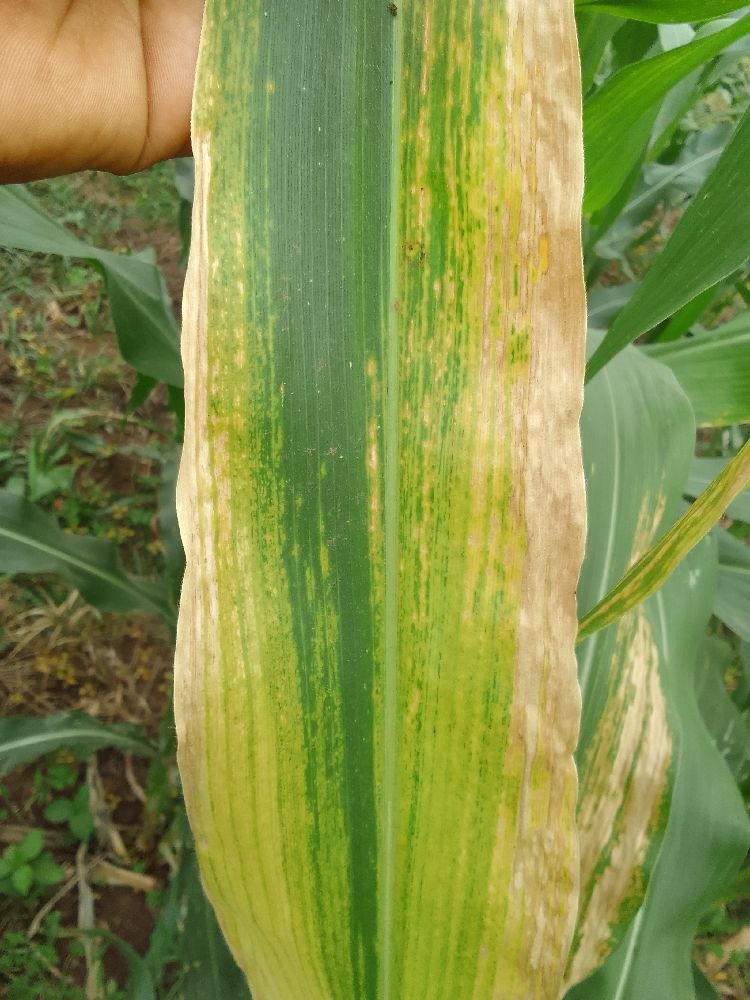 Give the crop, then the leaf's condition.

maize, maize lethal necrosis
